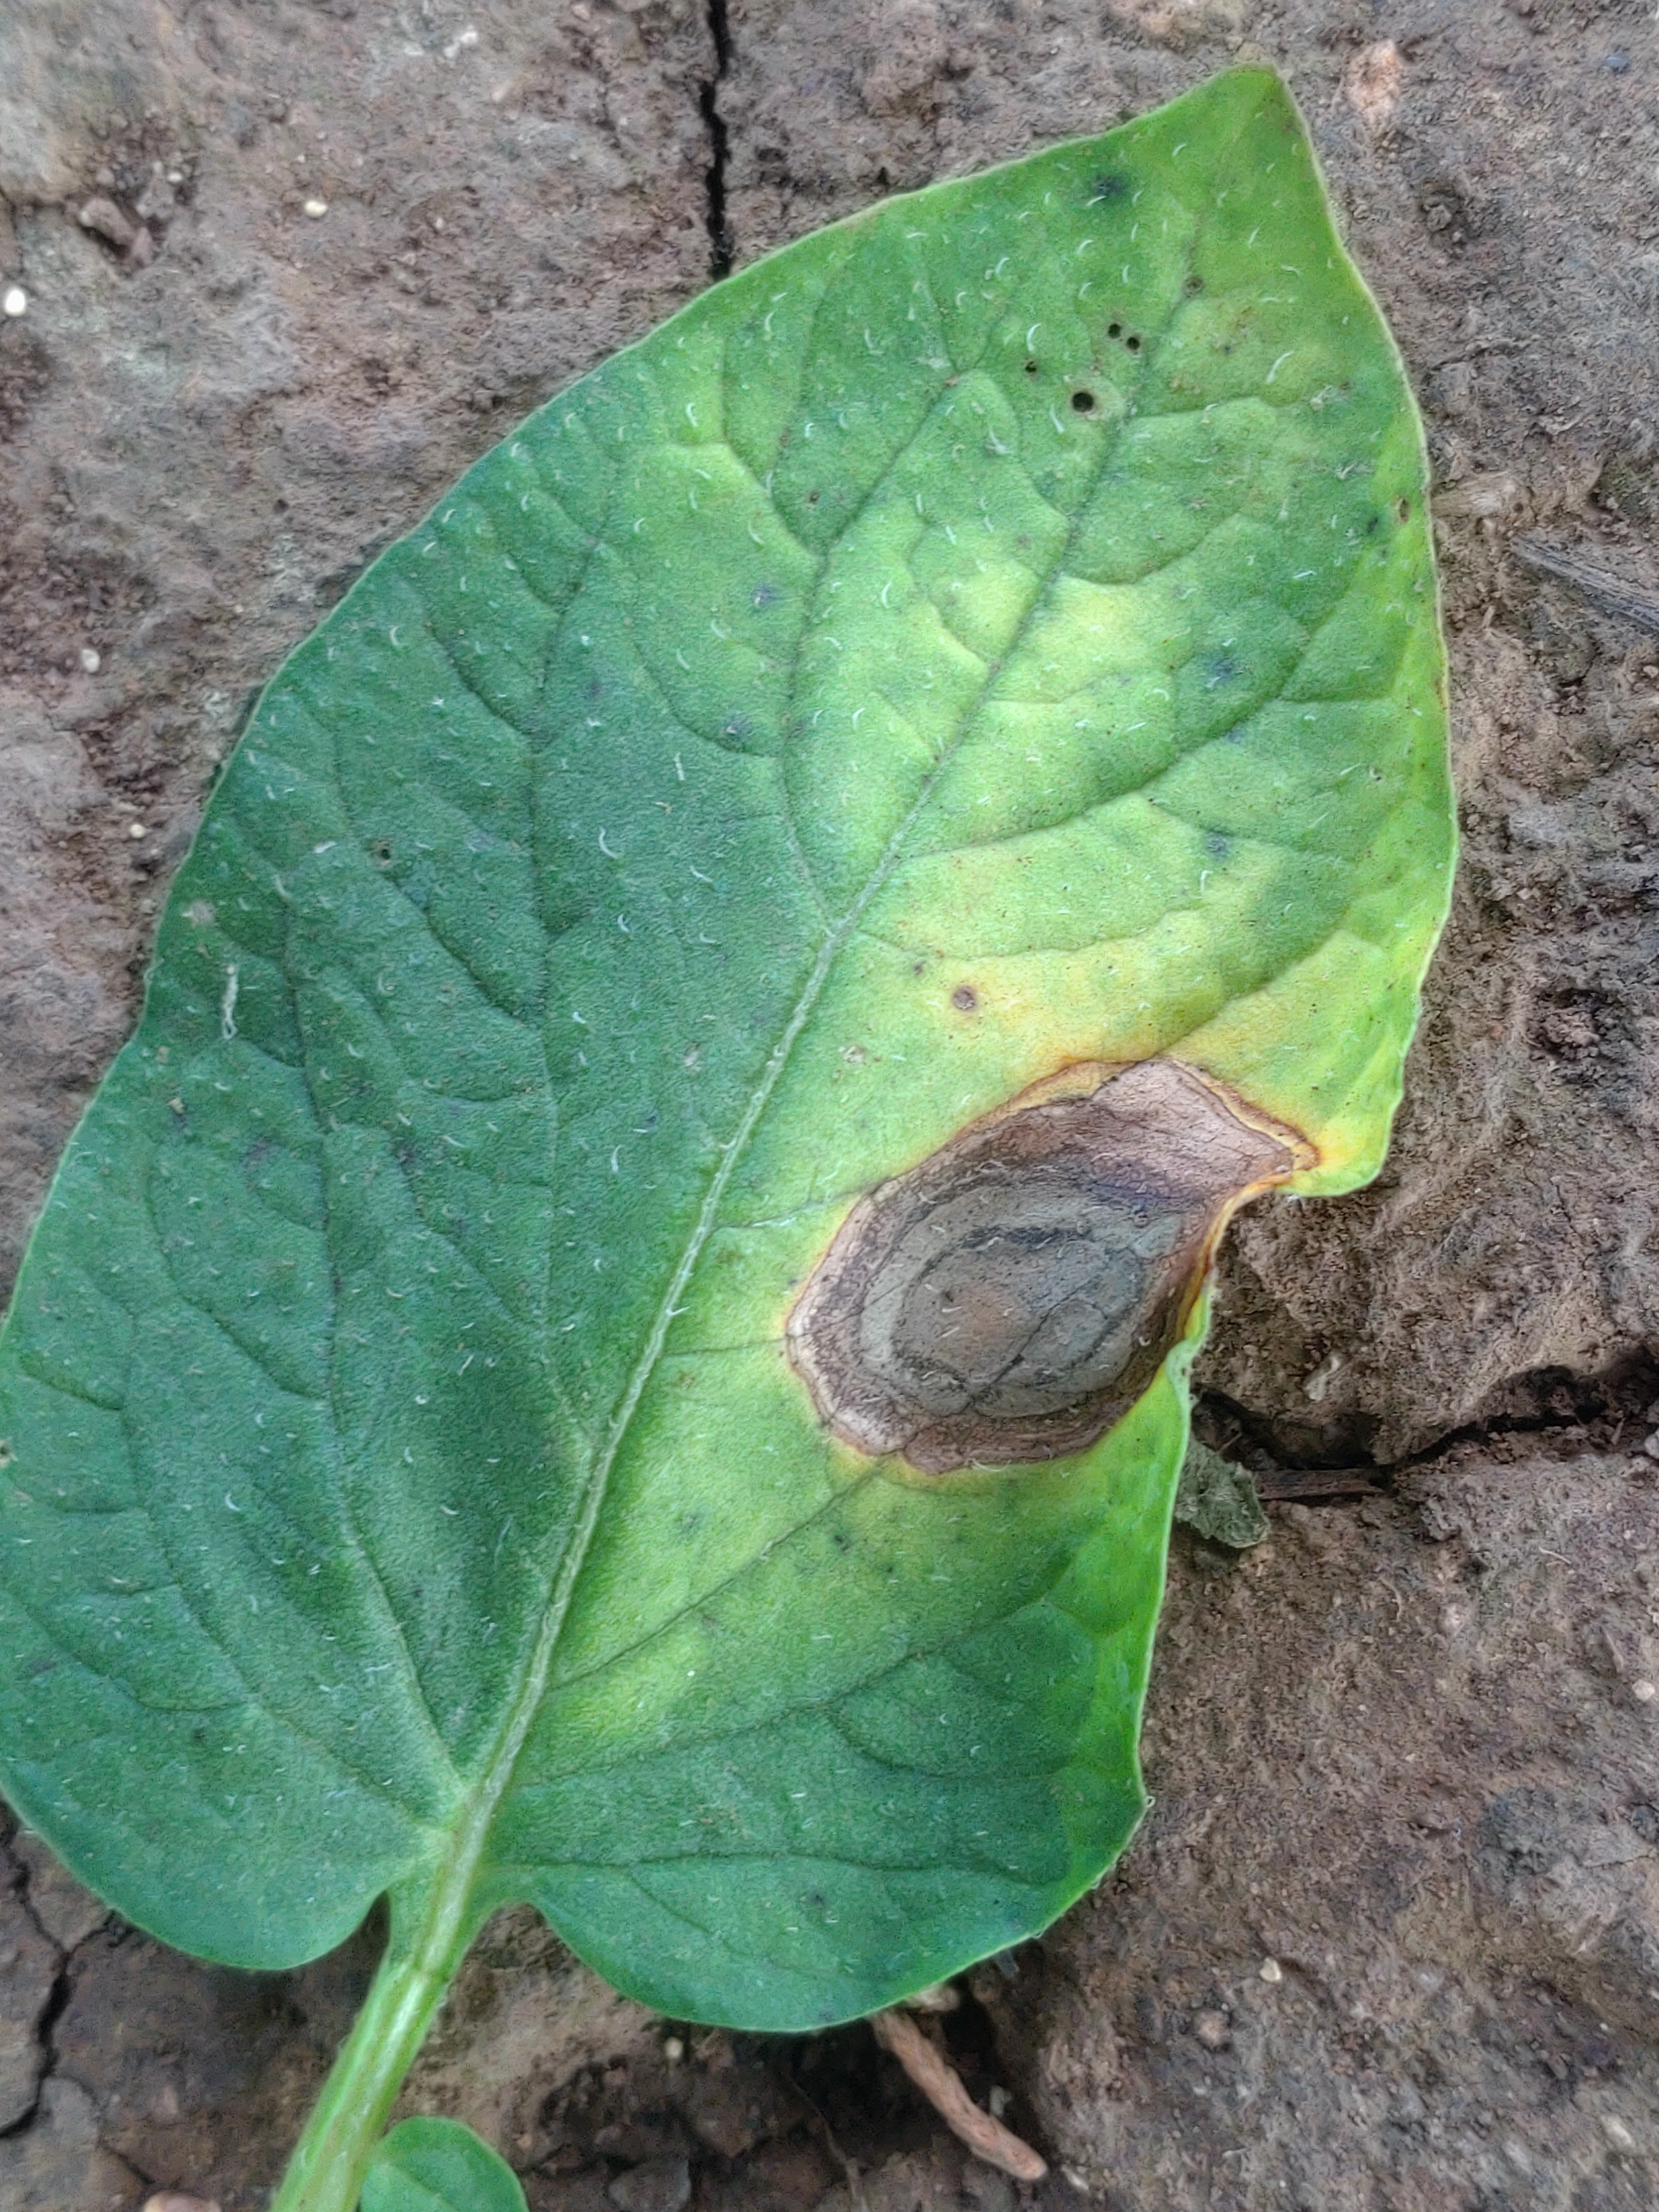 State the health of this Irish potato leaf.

early blight
